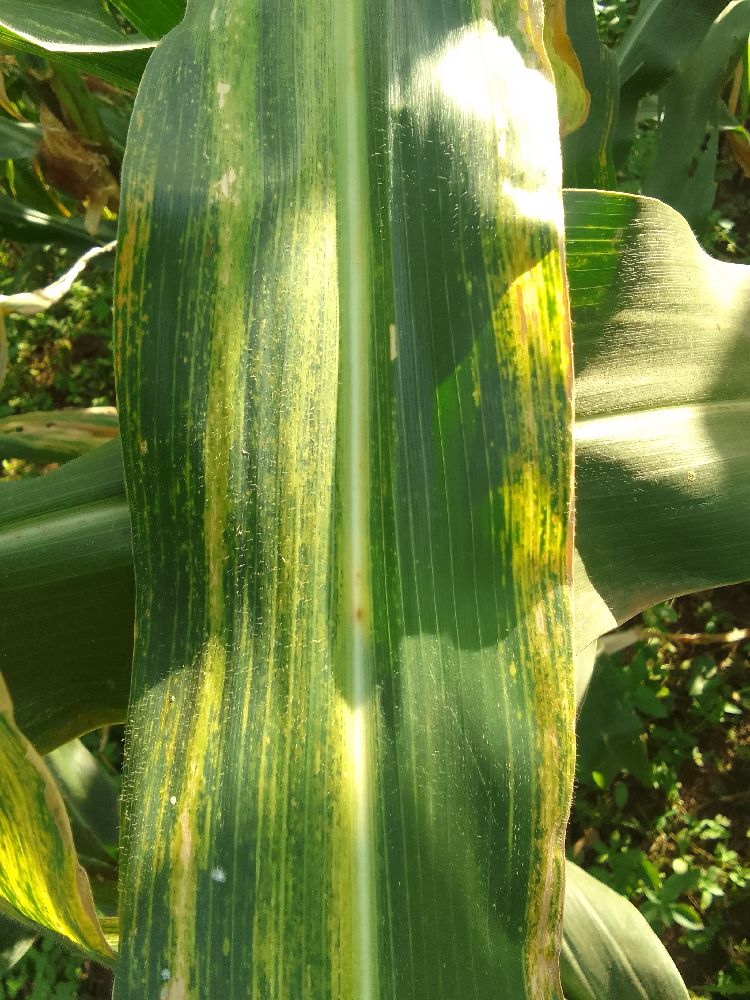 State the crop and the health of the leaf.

maize, maize lethal necrosis
